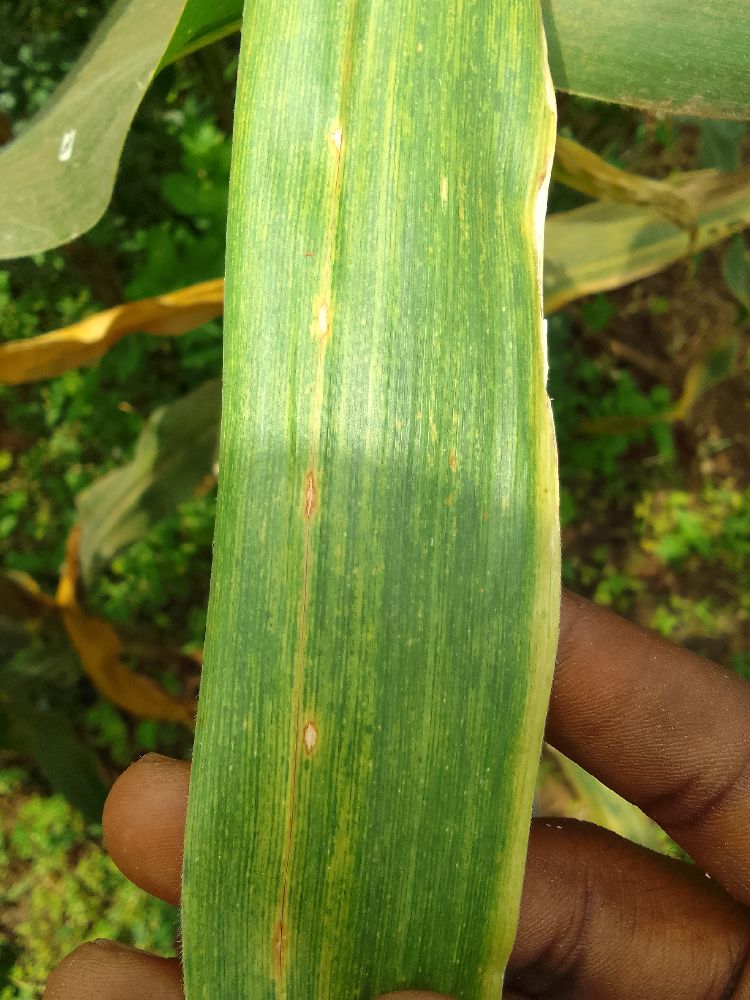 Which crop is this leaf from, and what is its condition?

maize, maize lethal necrosis
